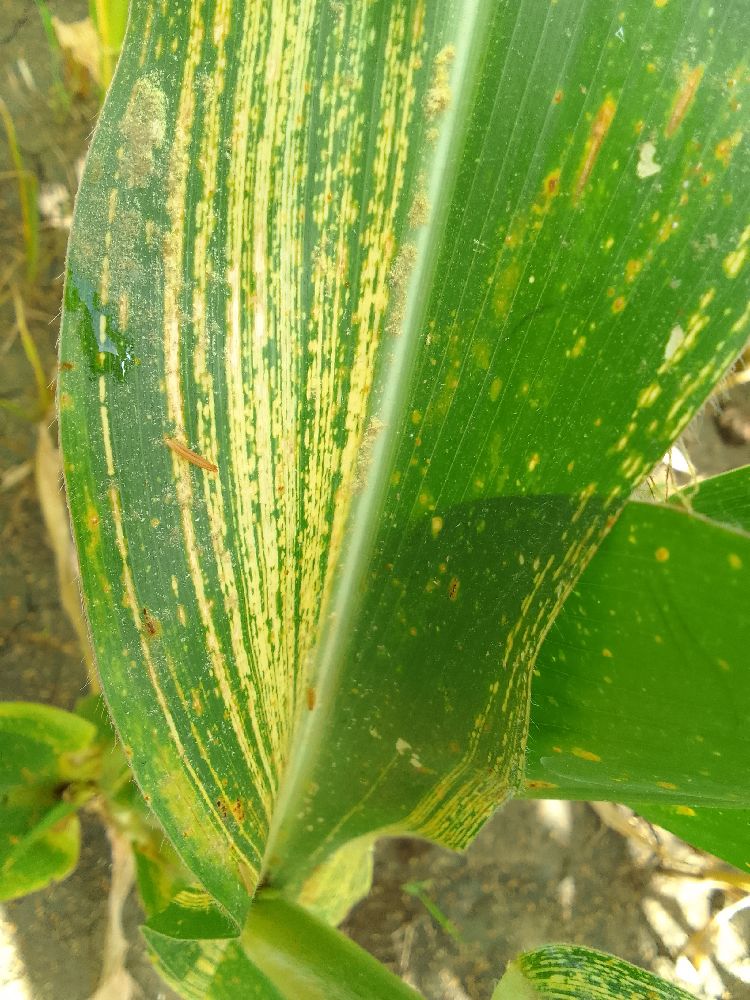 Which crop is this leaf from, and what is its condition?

maize, maize streak virus
